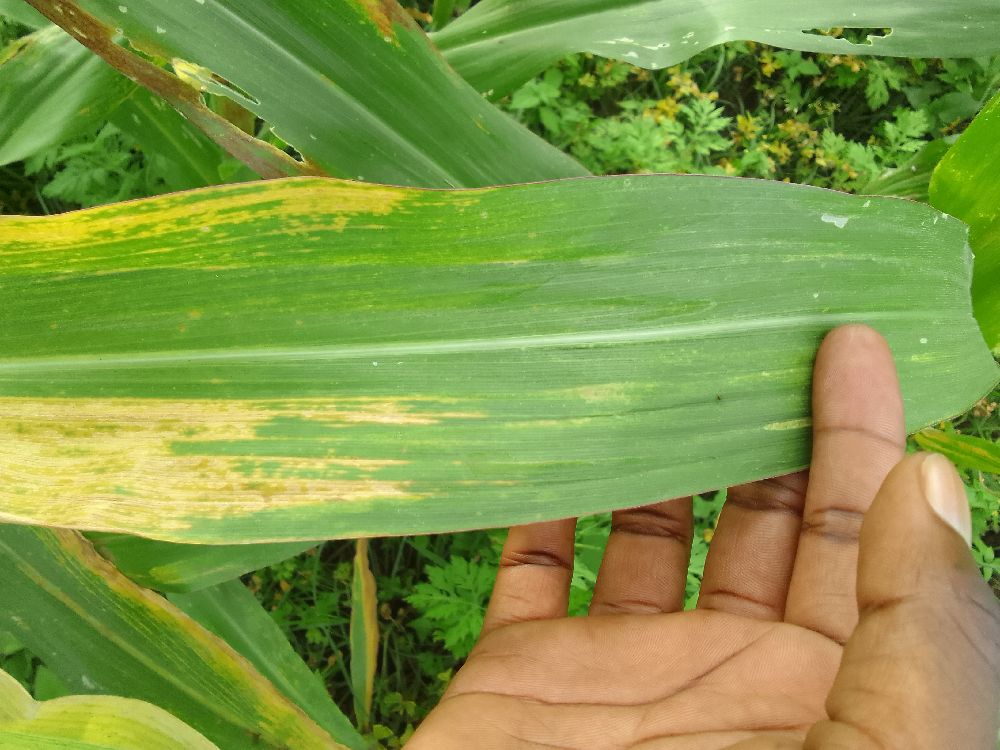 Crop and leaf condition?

maize, maize lethal necrosis
